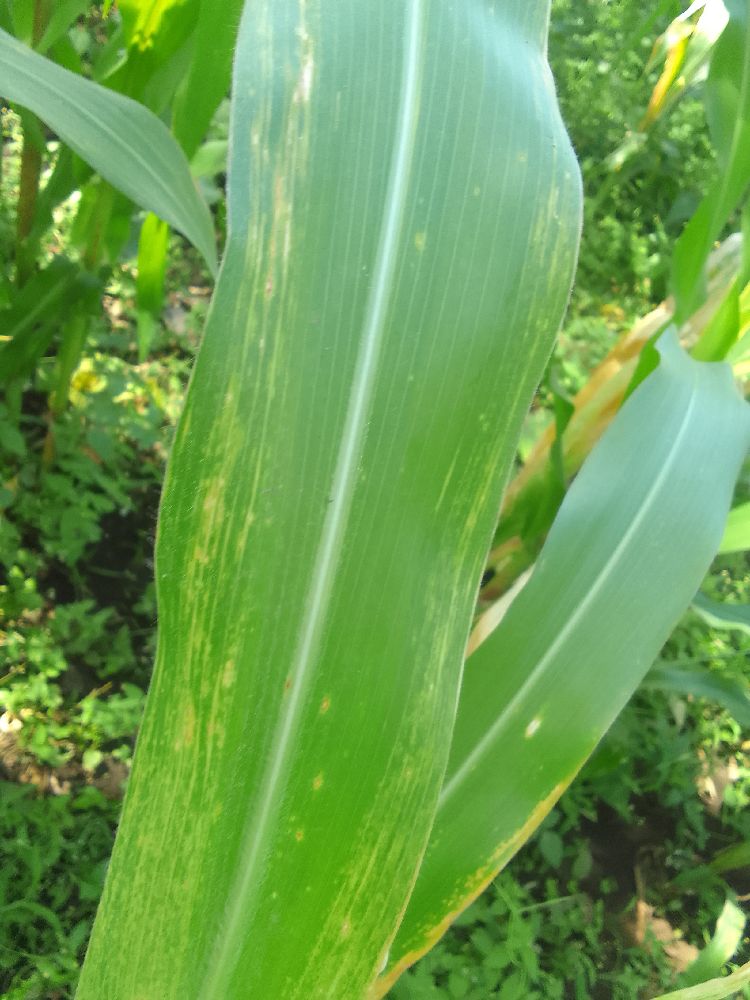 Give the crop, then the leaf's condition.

maize, maize lethal necrosis
